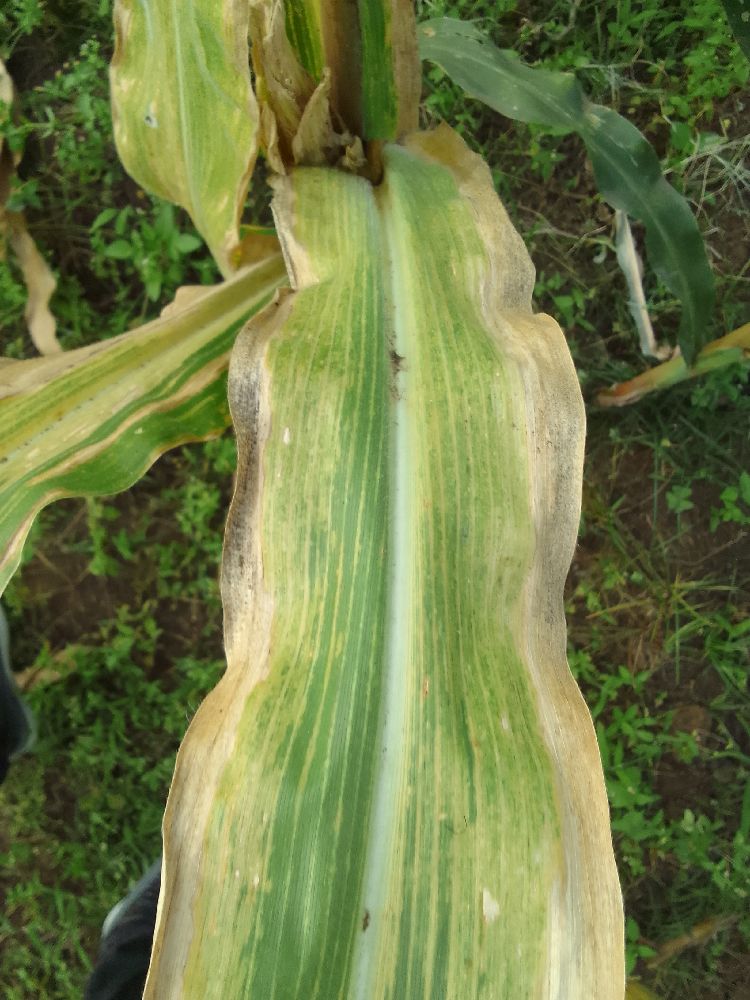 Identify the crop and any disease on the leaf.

maize, maize lethal necrosis
